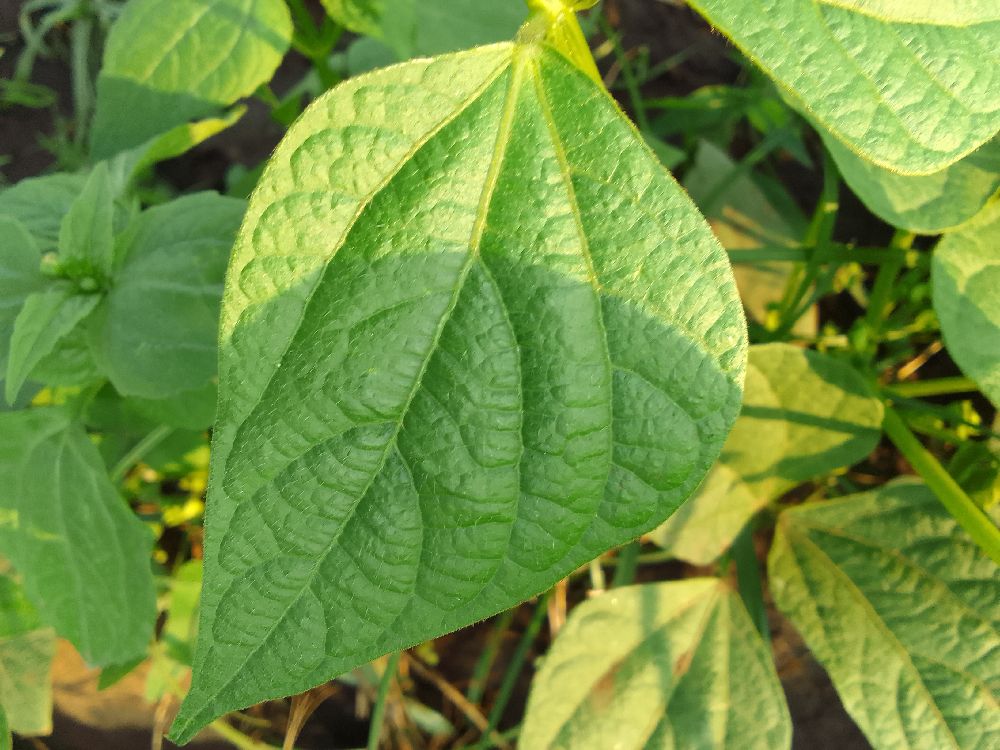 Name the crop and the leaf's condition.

common bean, healthy
